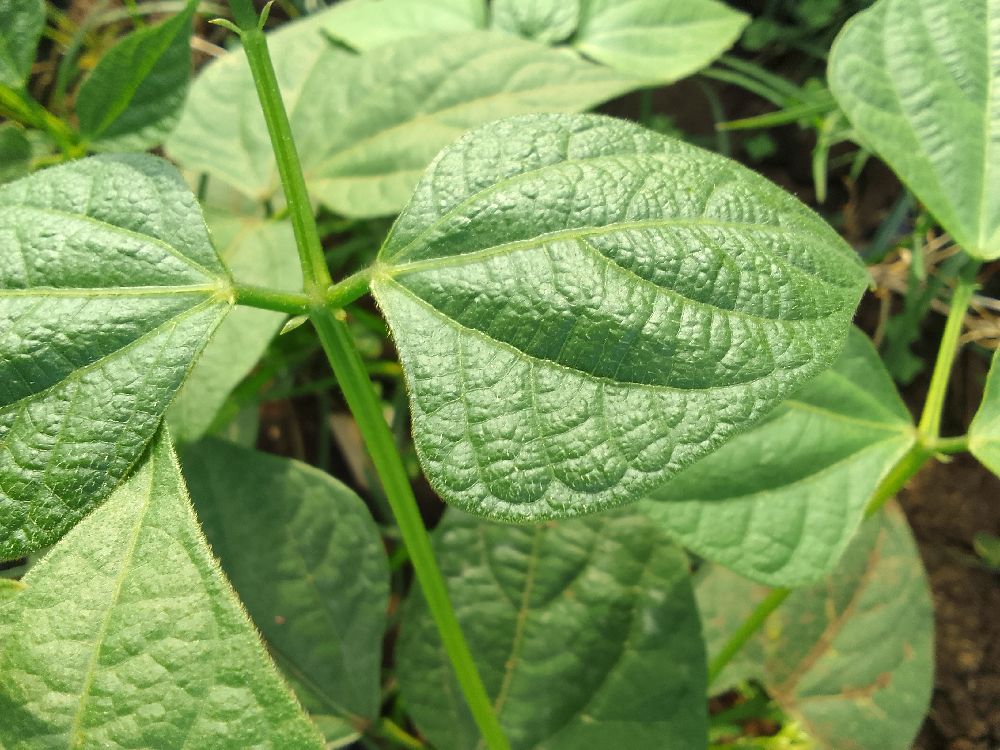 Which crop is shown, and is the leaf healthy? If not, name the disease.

common bean, healthy
